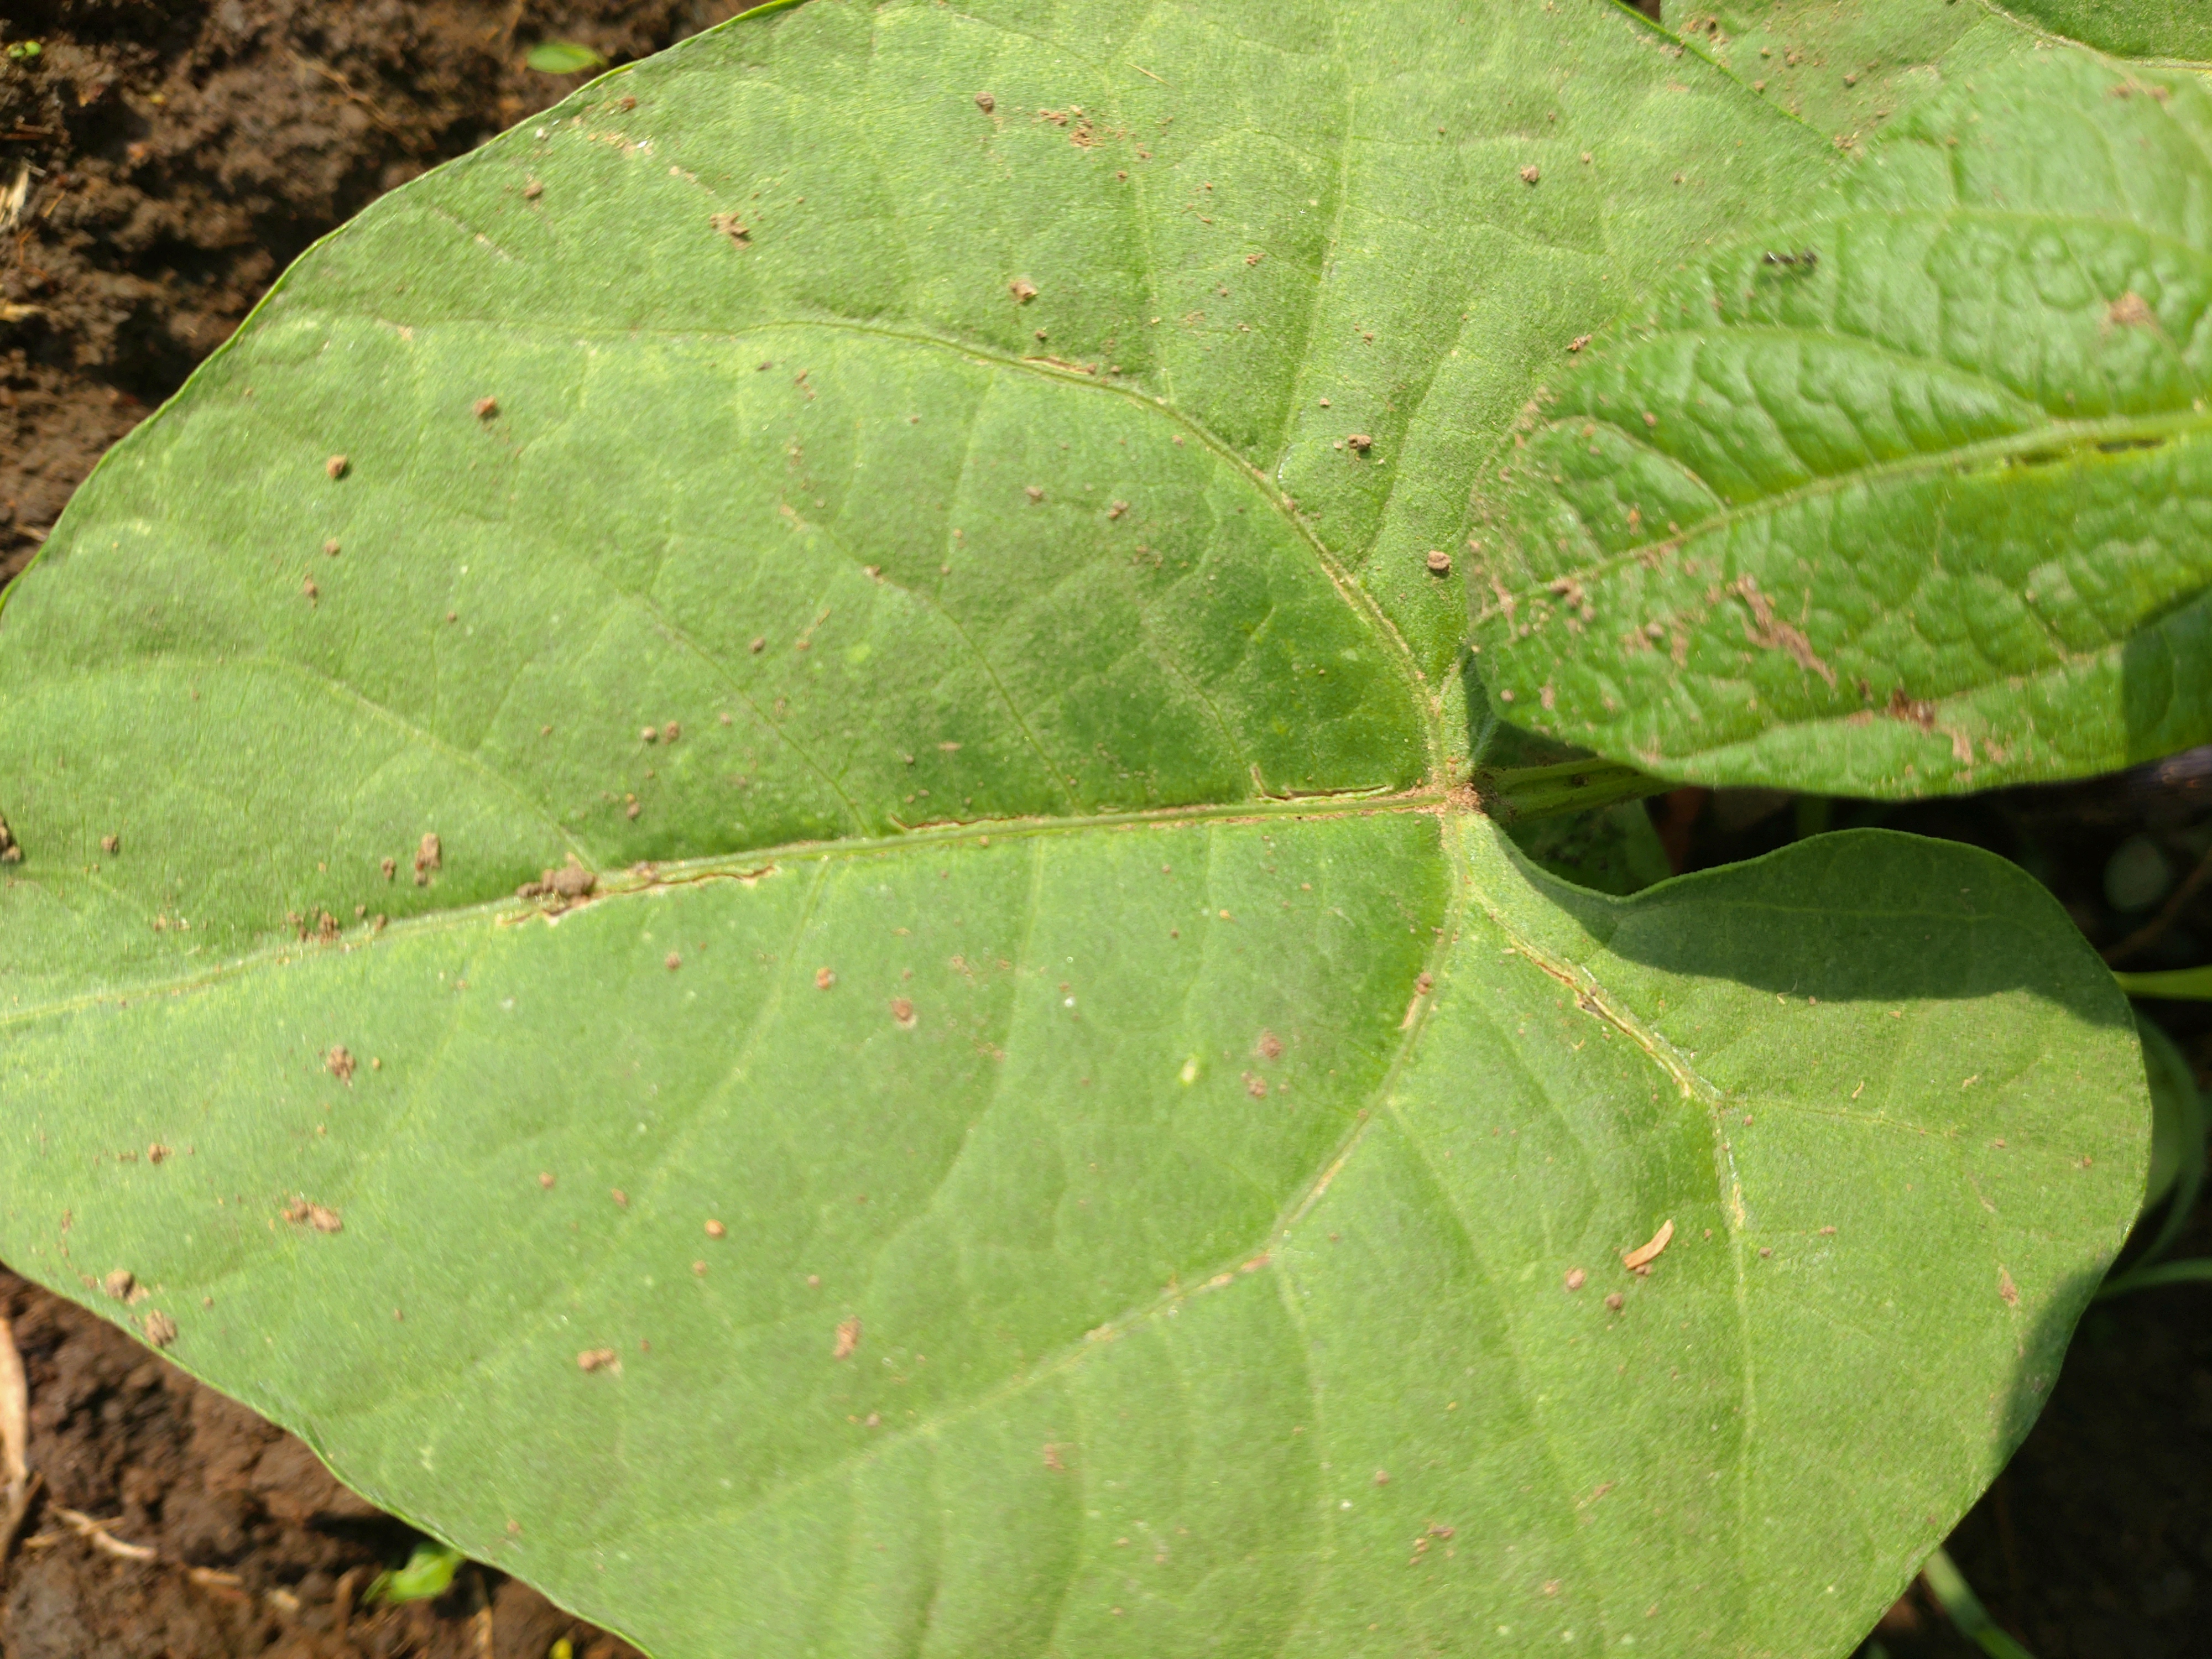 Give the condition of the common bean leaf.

healthy
